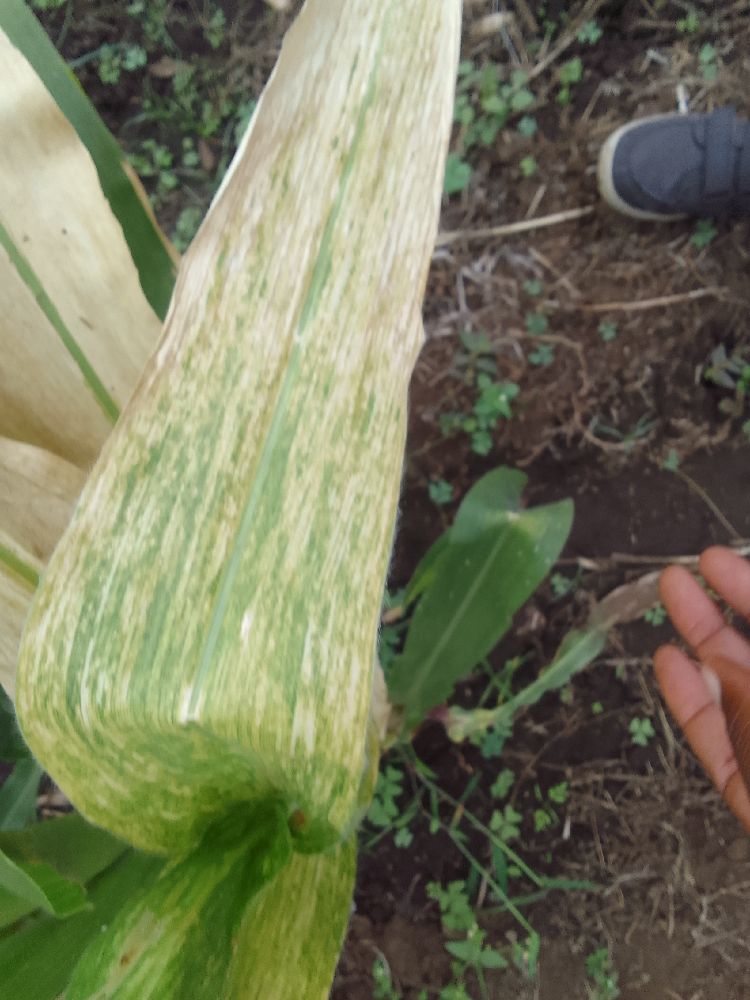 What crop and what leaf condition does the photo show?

maize, maize lethal necrosis
